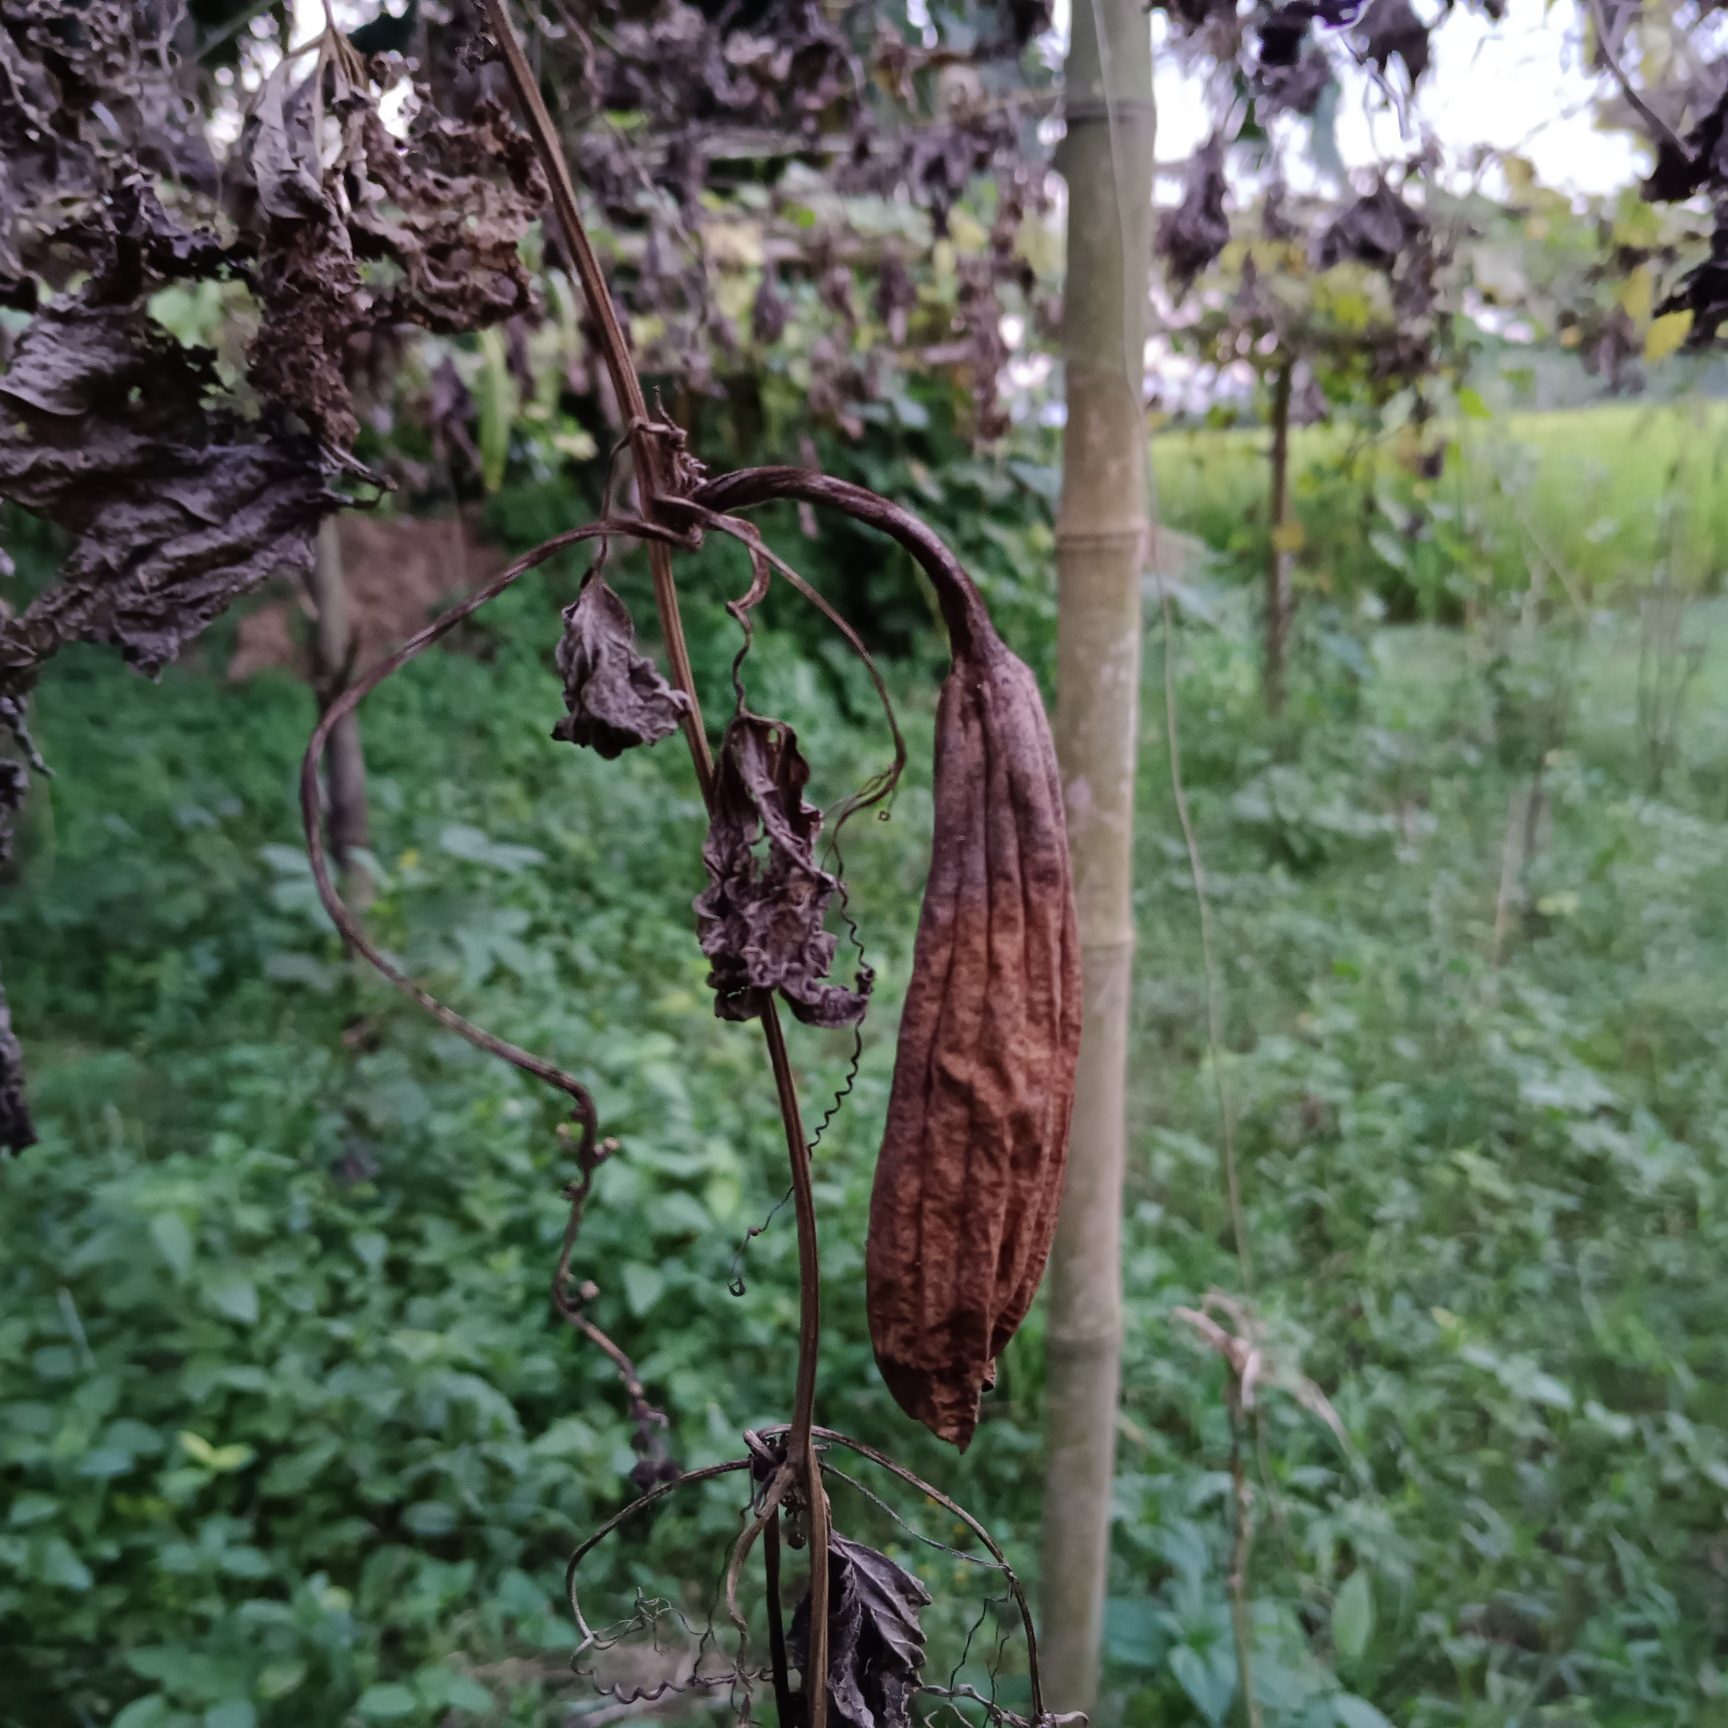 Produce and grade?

luffa, faulty
